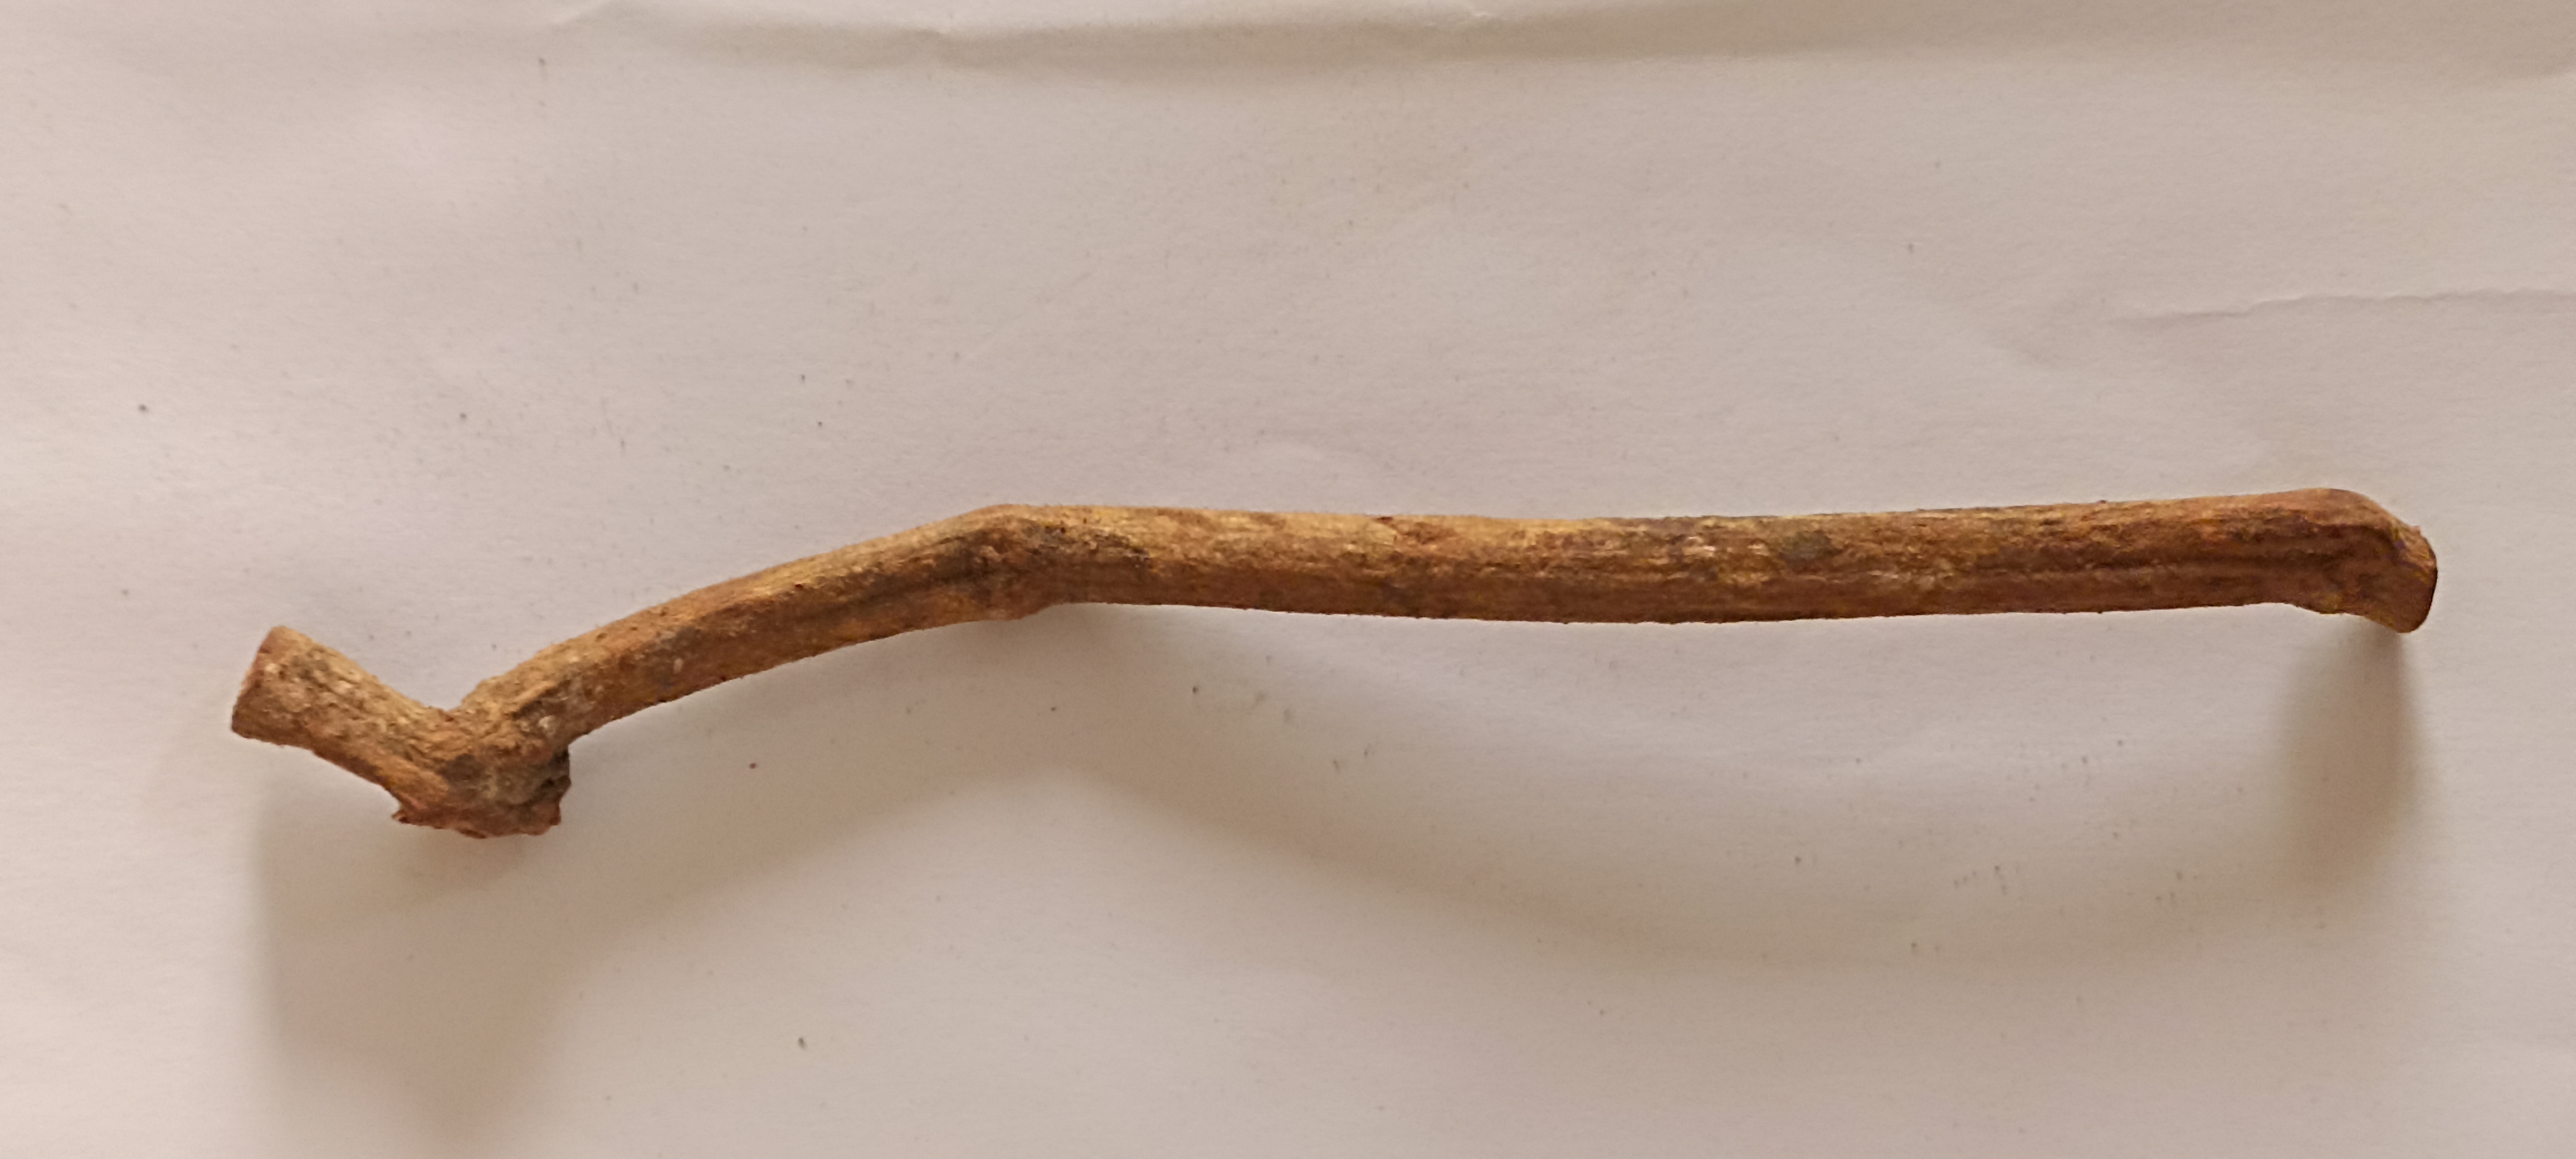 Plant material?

manjistha
